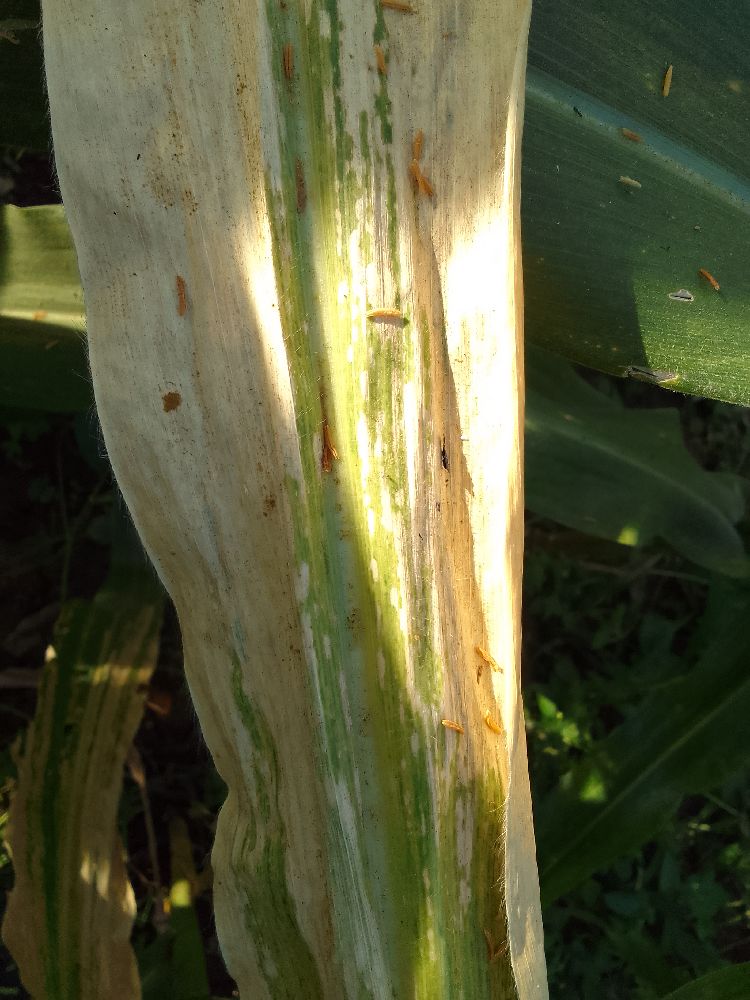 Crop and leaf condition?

maize, maize lethal necrosis
